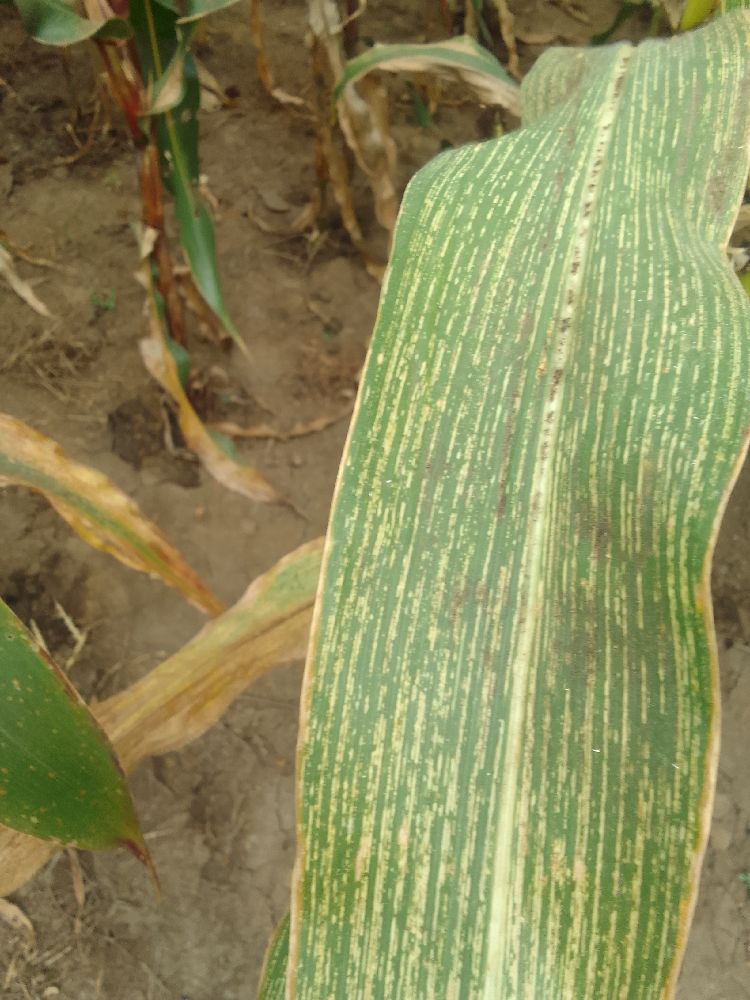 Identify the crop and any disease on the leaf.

maize, maize streak virus
